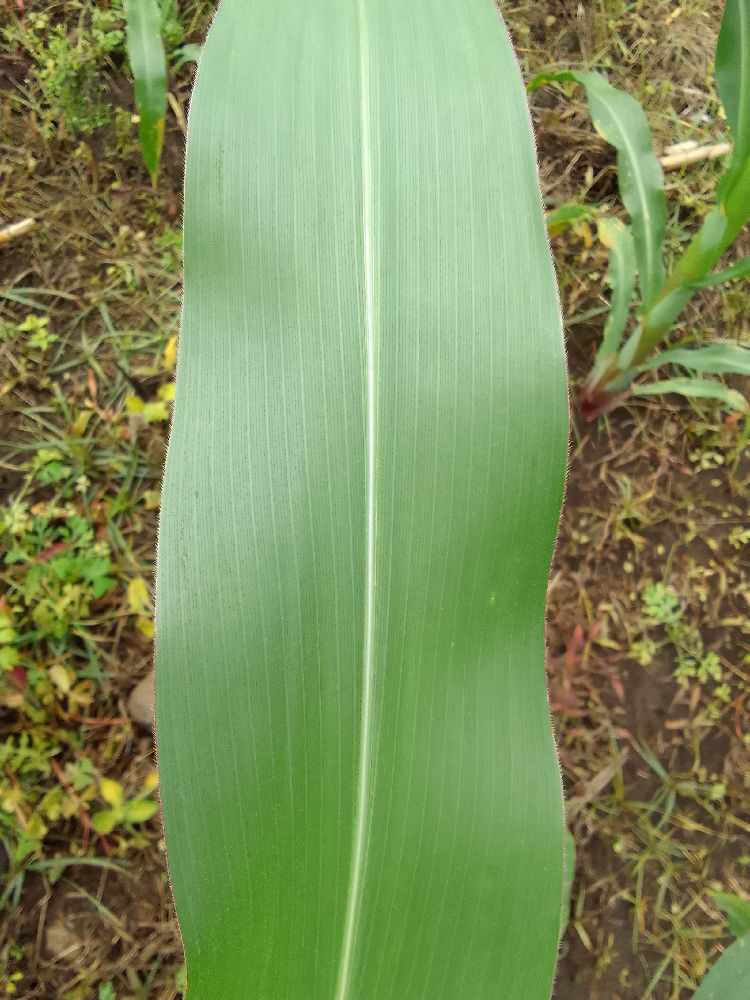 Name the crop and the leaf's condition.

maize, healthy
